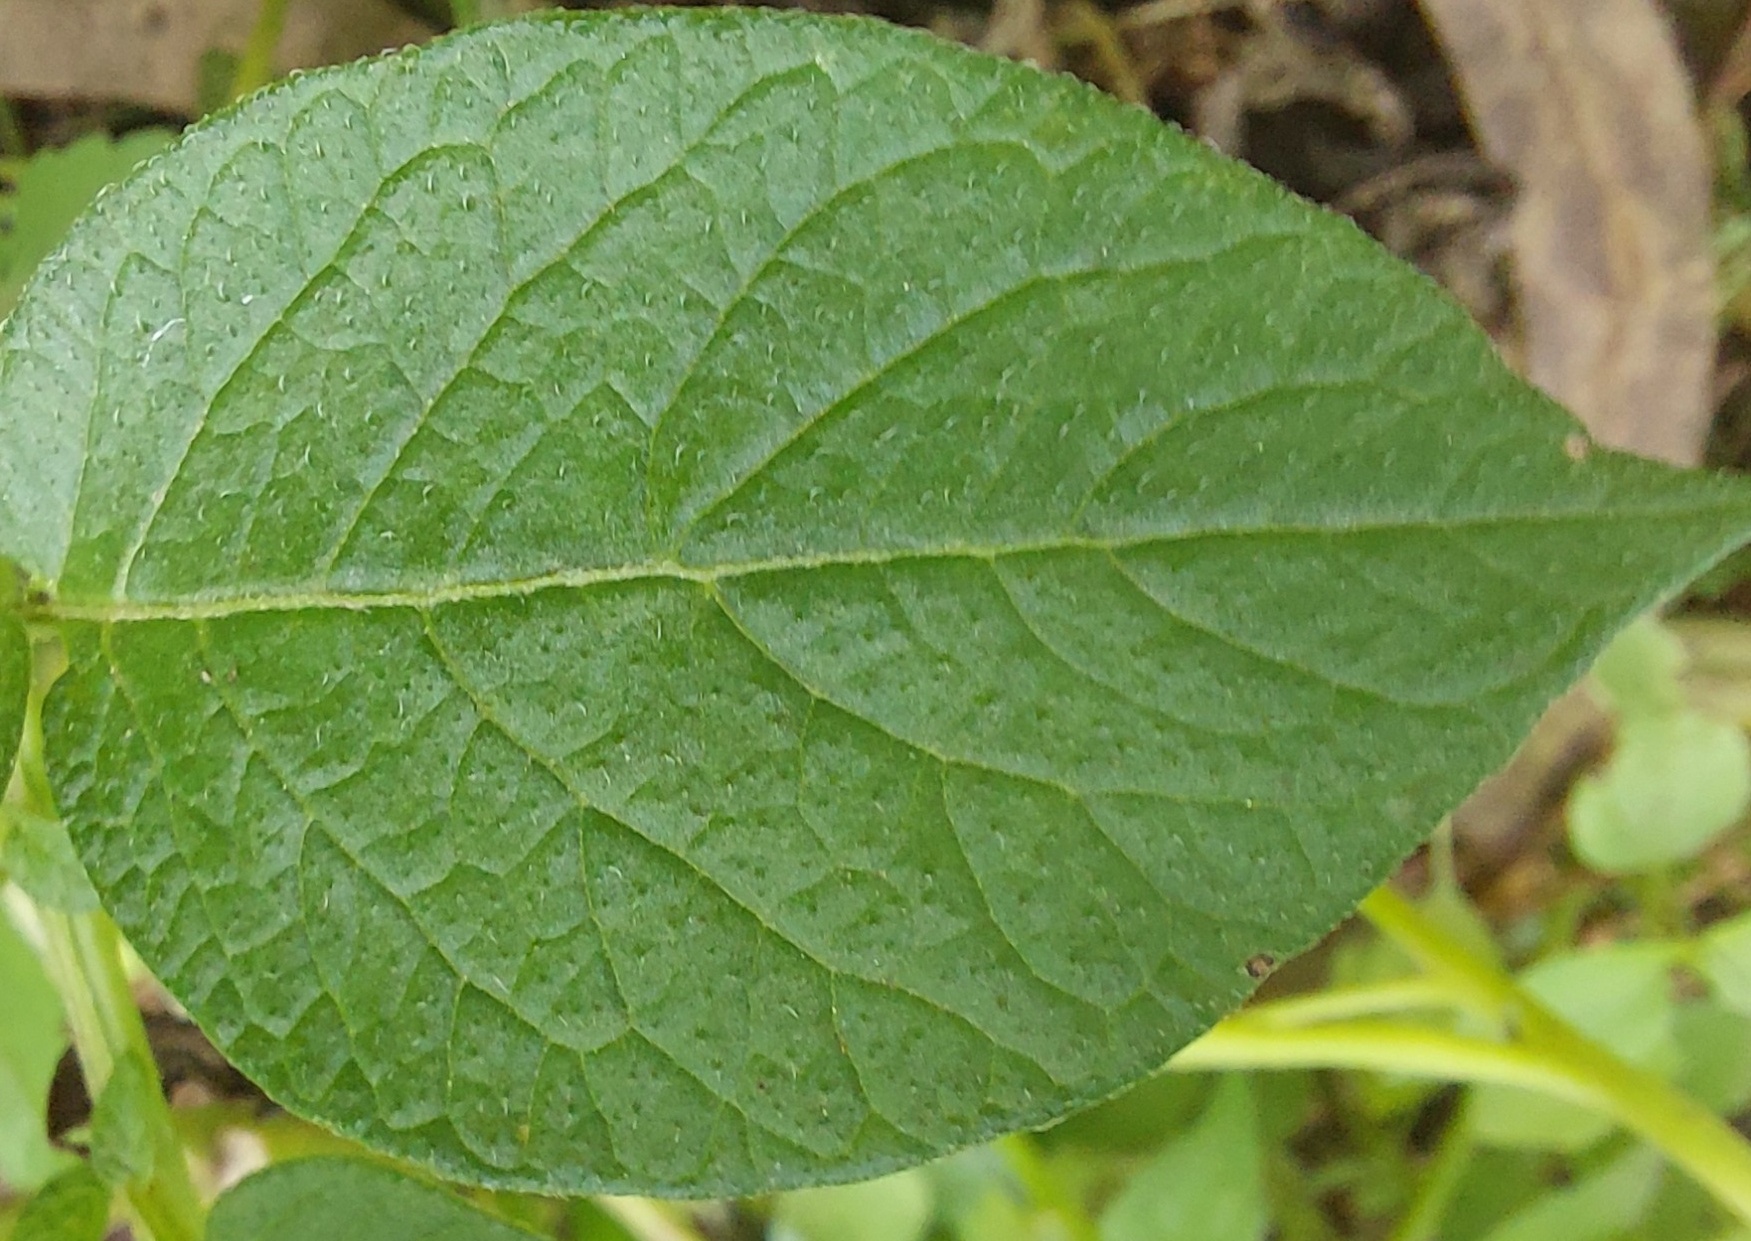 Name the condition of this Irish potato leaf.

healthy
